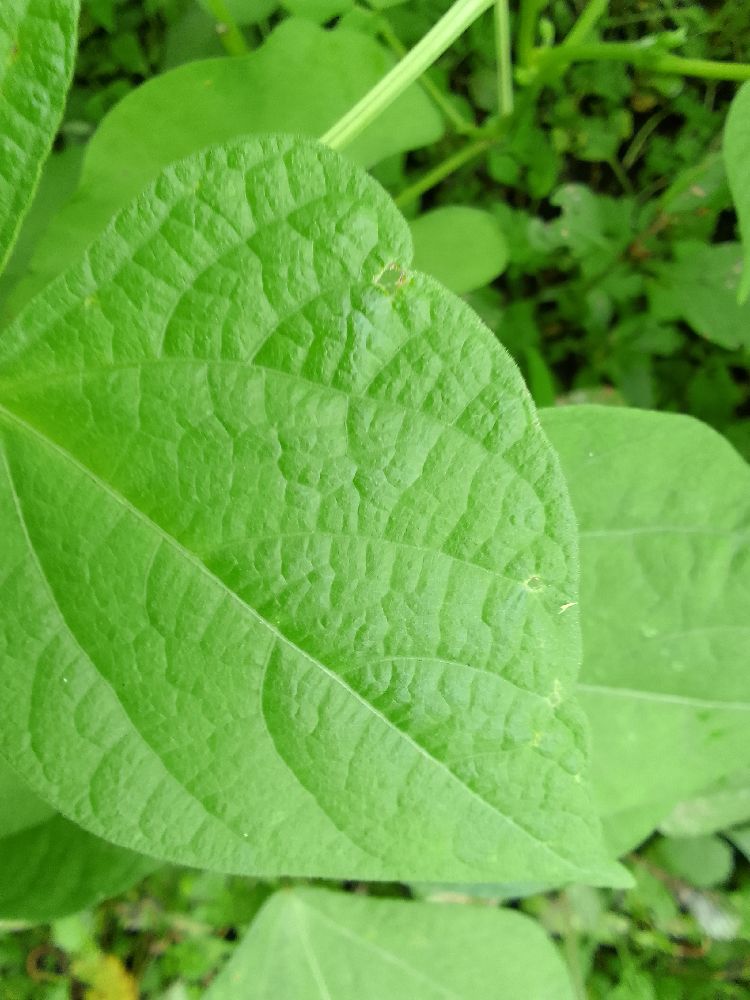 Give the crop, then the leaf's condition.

common bean, healthy
